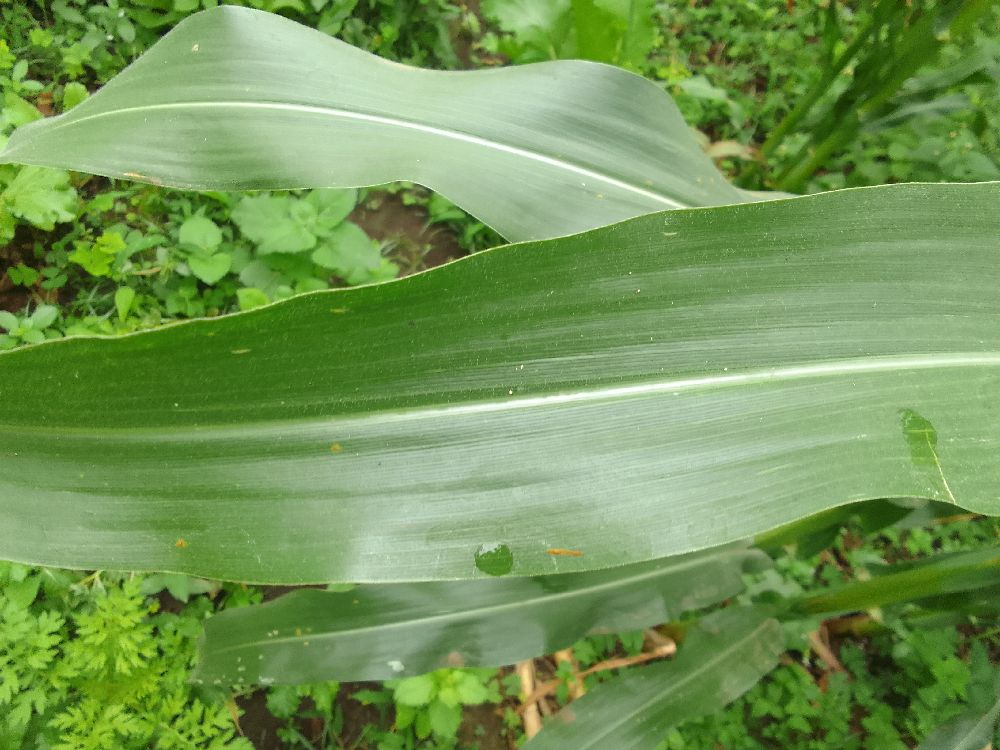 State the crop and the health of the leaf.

maize, healthy
